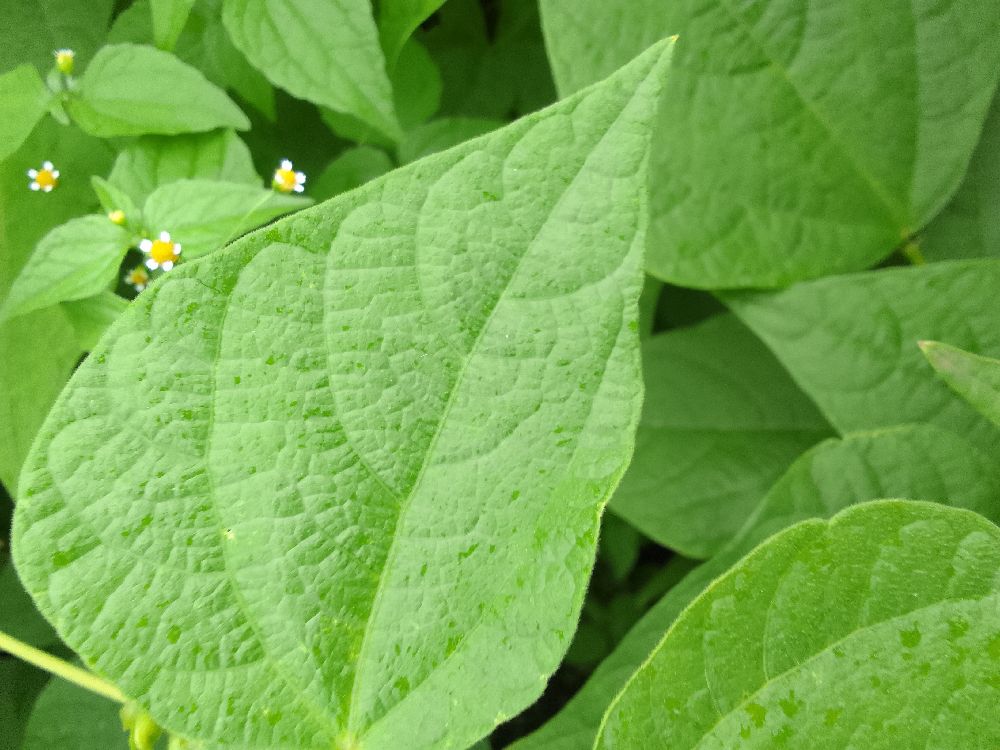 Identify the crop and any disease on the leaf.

common bean, healthy
